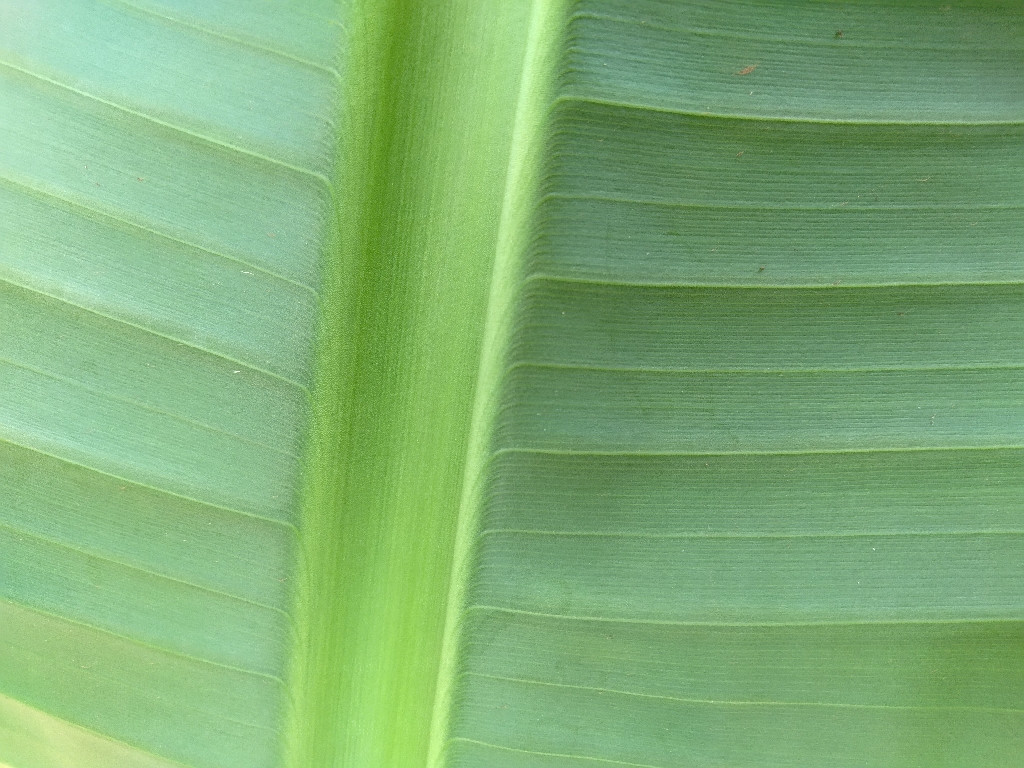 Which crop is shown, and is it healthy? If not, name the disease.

banana, healthy
